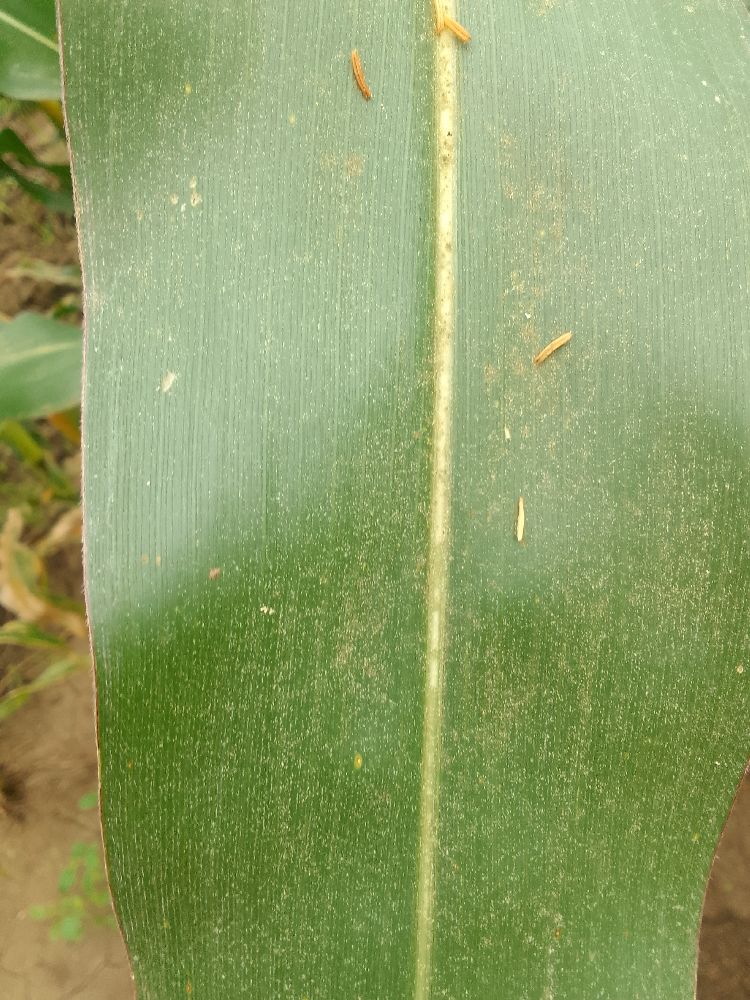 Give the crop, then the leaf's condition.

maize, healthy
